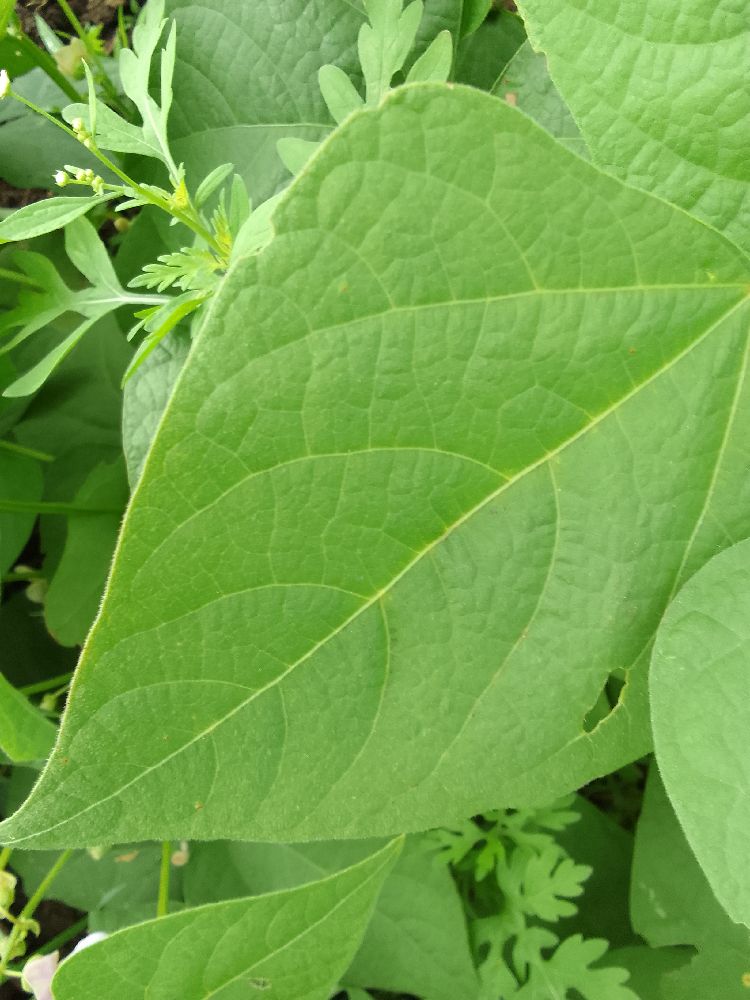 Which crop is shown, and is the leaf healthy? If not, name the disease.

common bean, healthy
